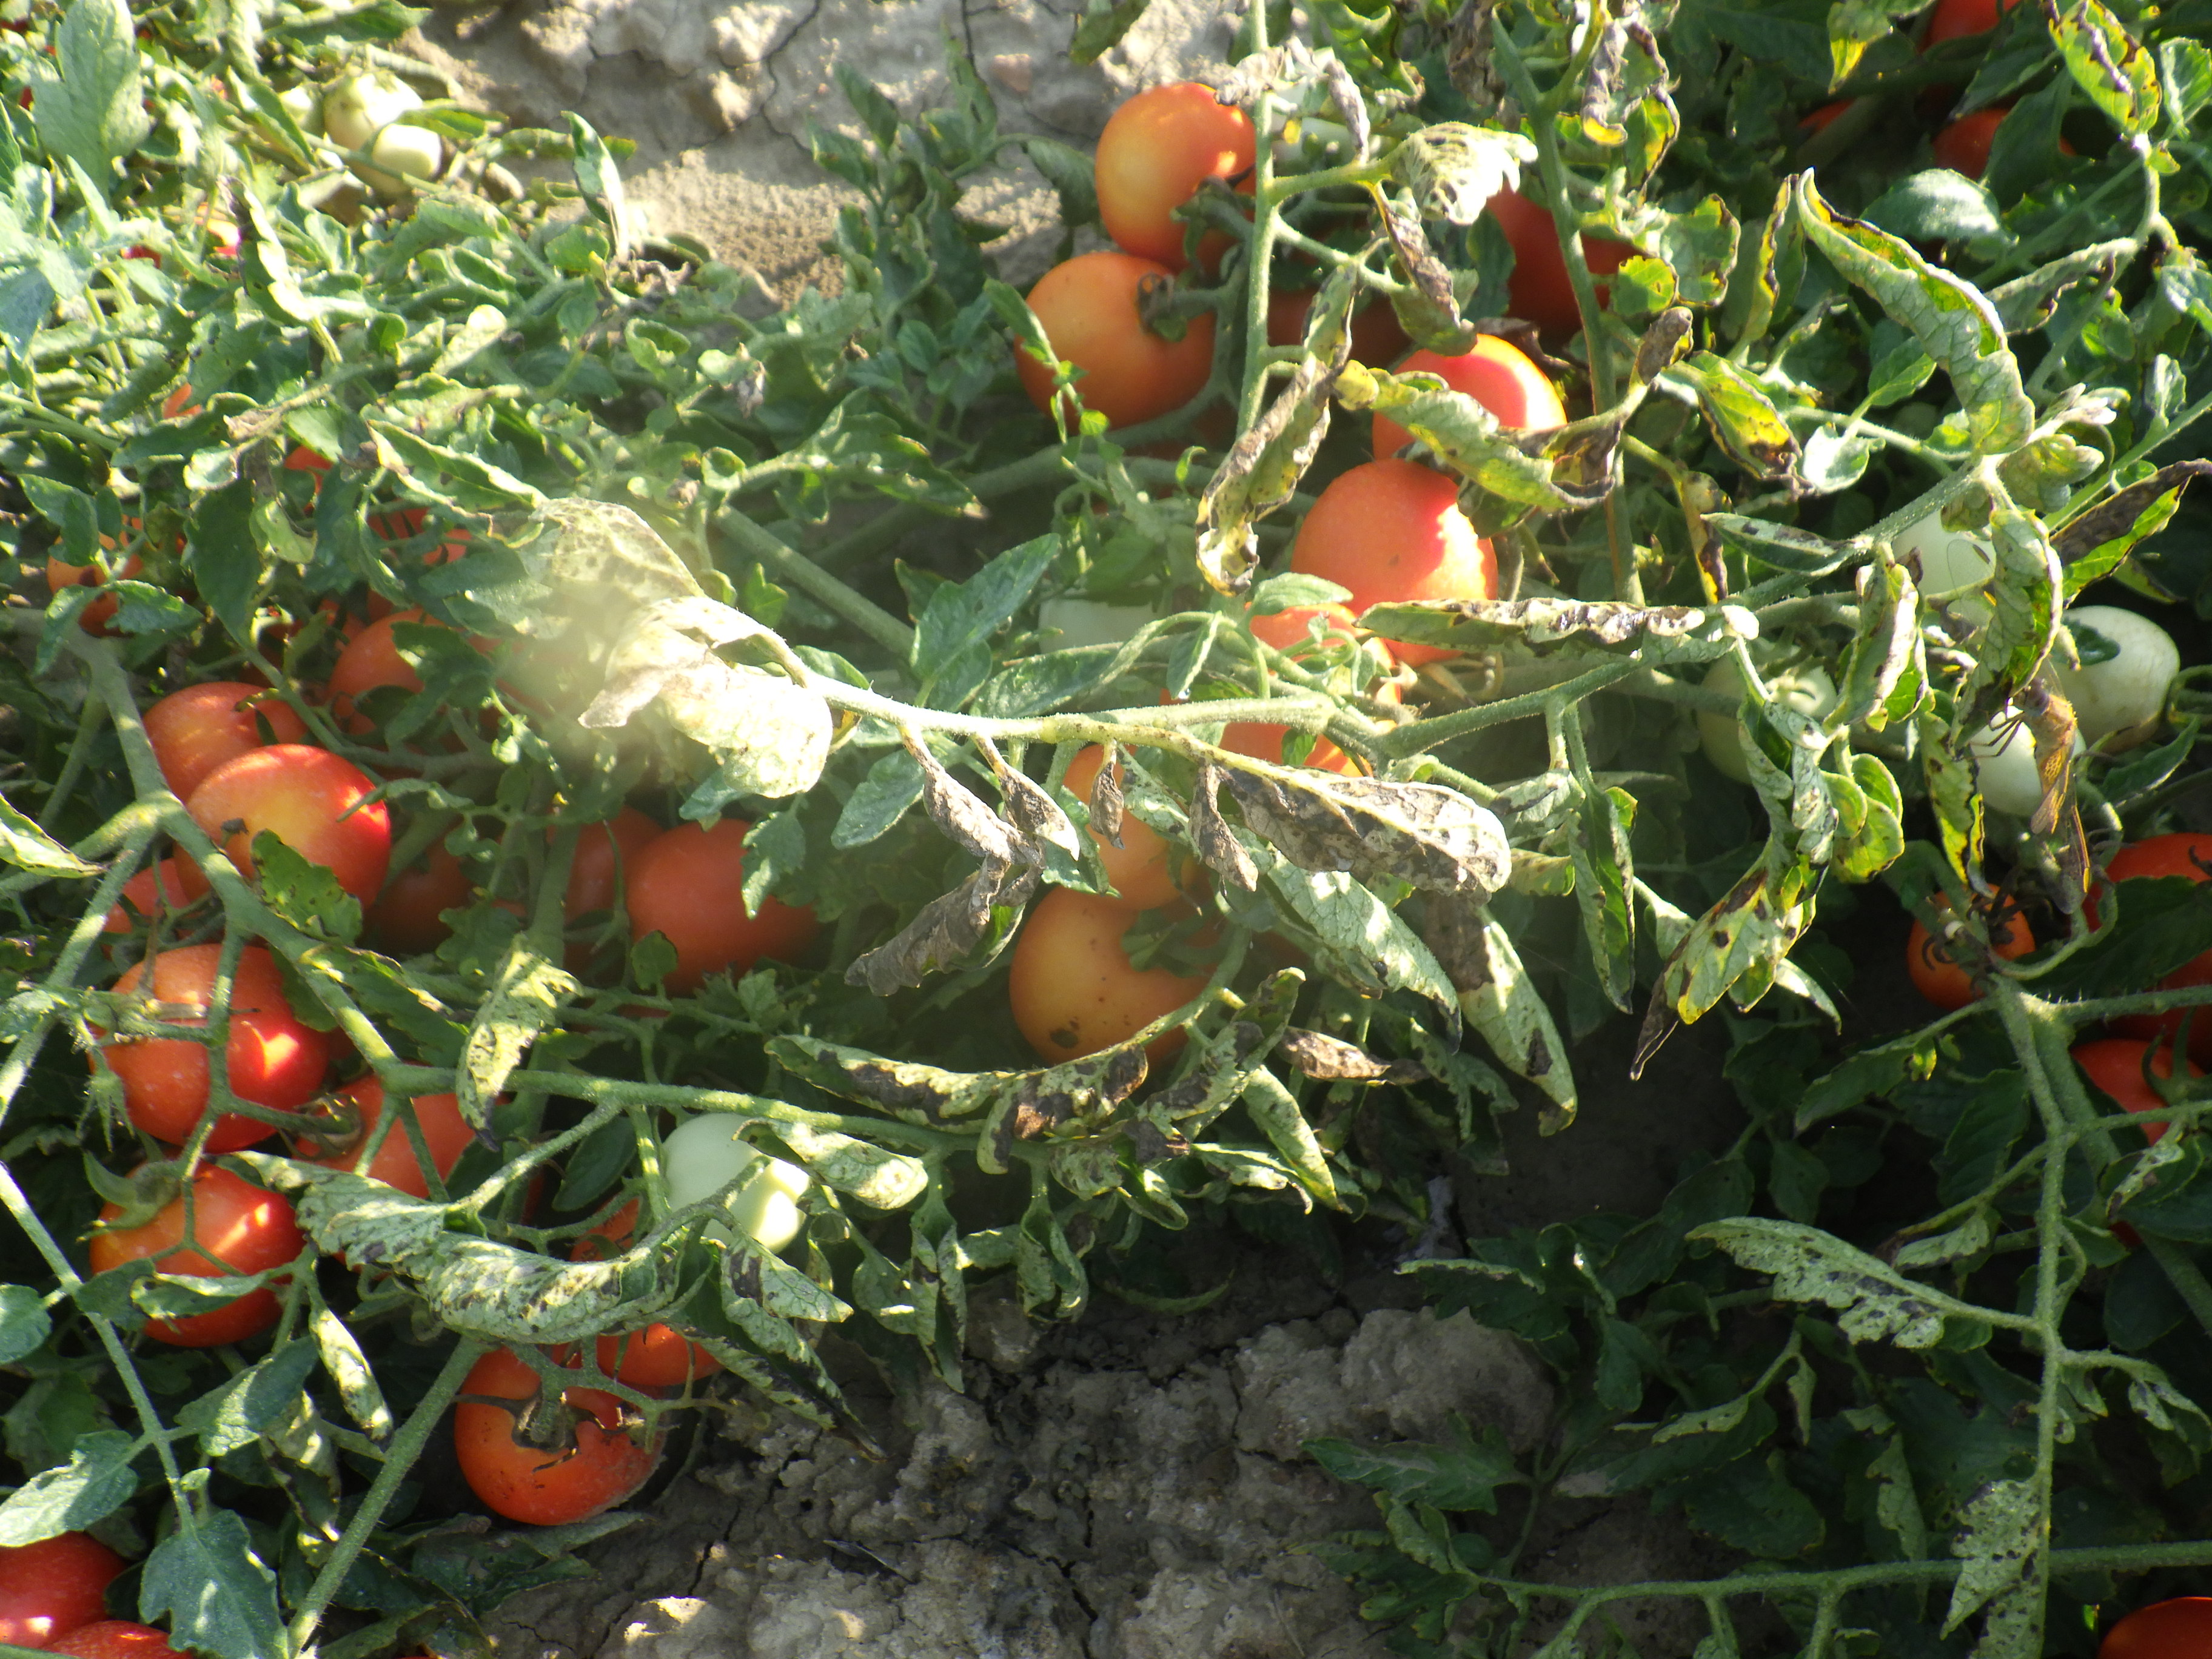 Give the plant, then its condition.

tomato, bacterial spot, drought
